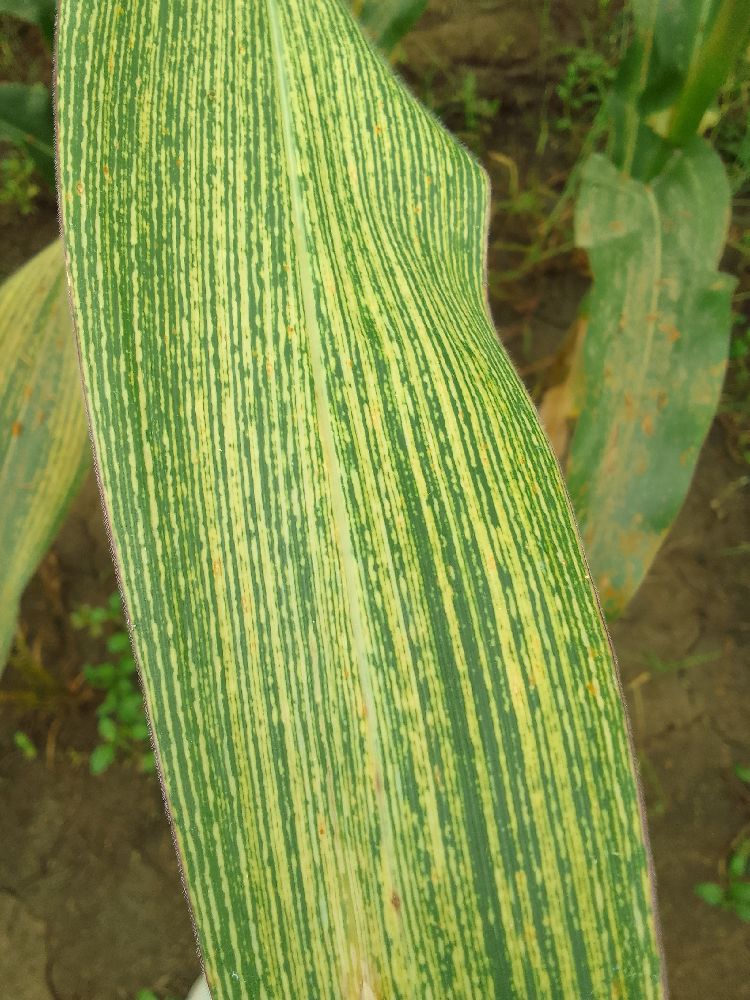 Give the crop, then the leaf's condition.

maize, maize streak virus
